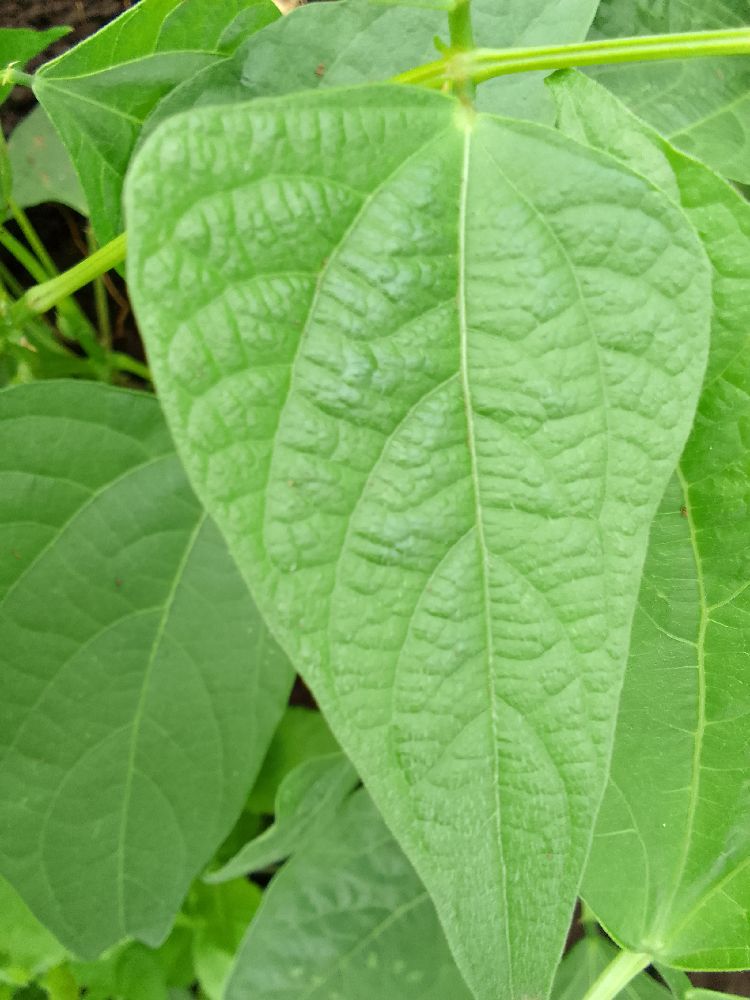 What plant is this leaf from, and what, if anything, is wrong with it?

common bean, healthy
